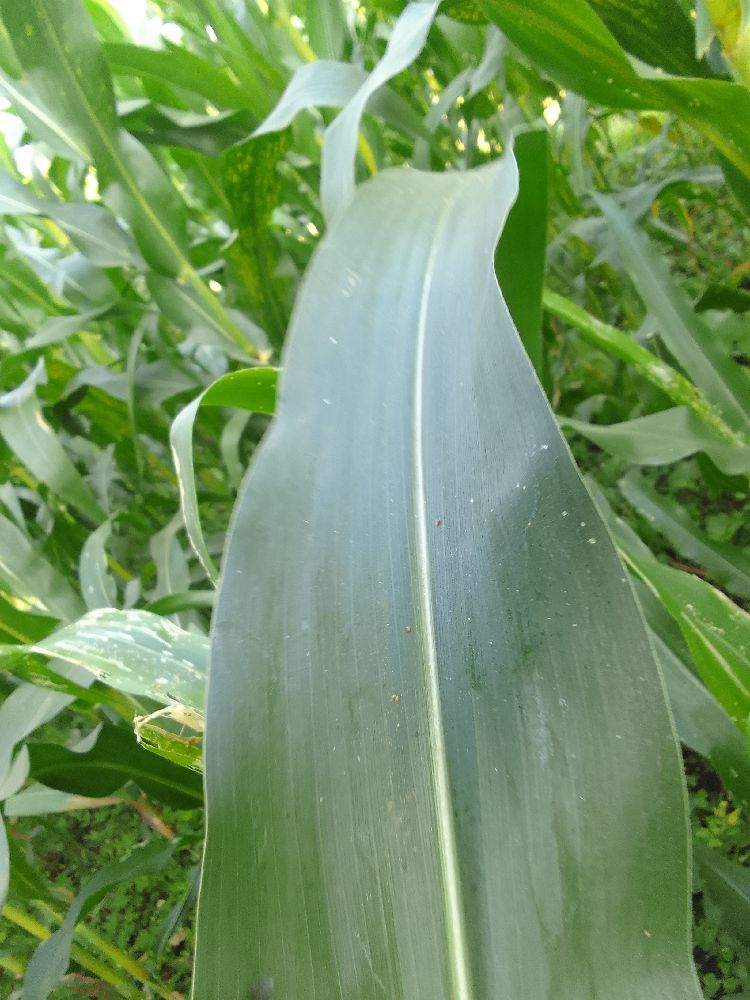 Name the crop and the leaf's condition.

maize, healthy
